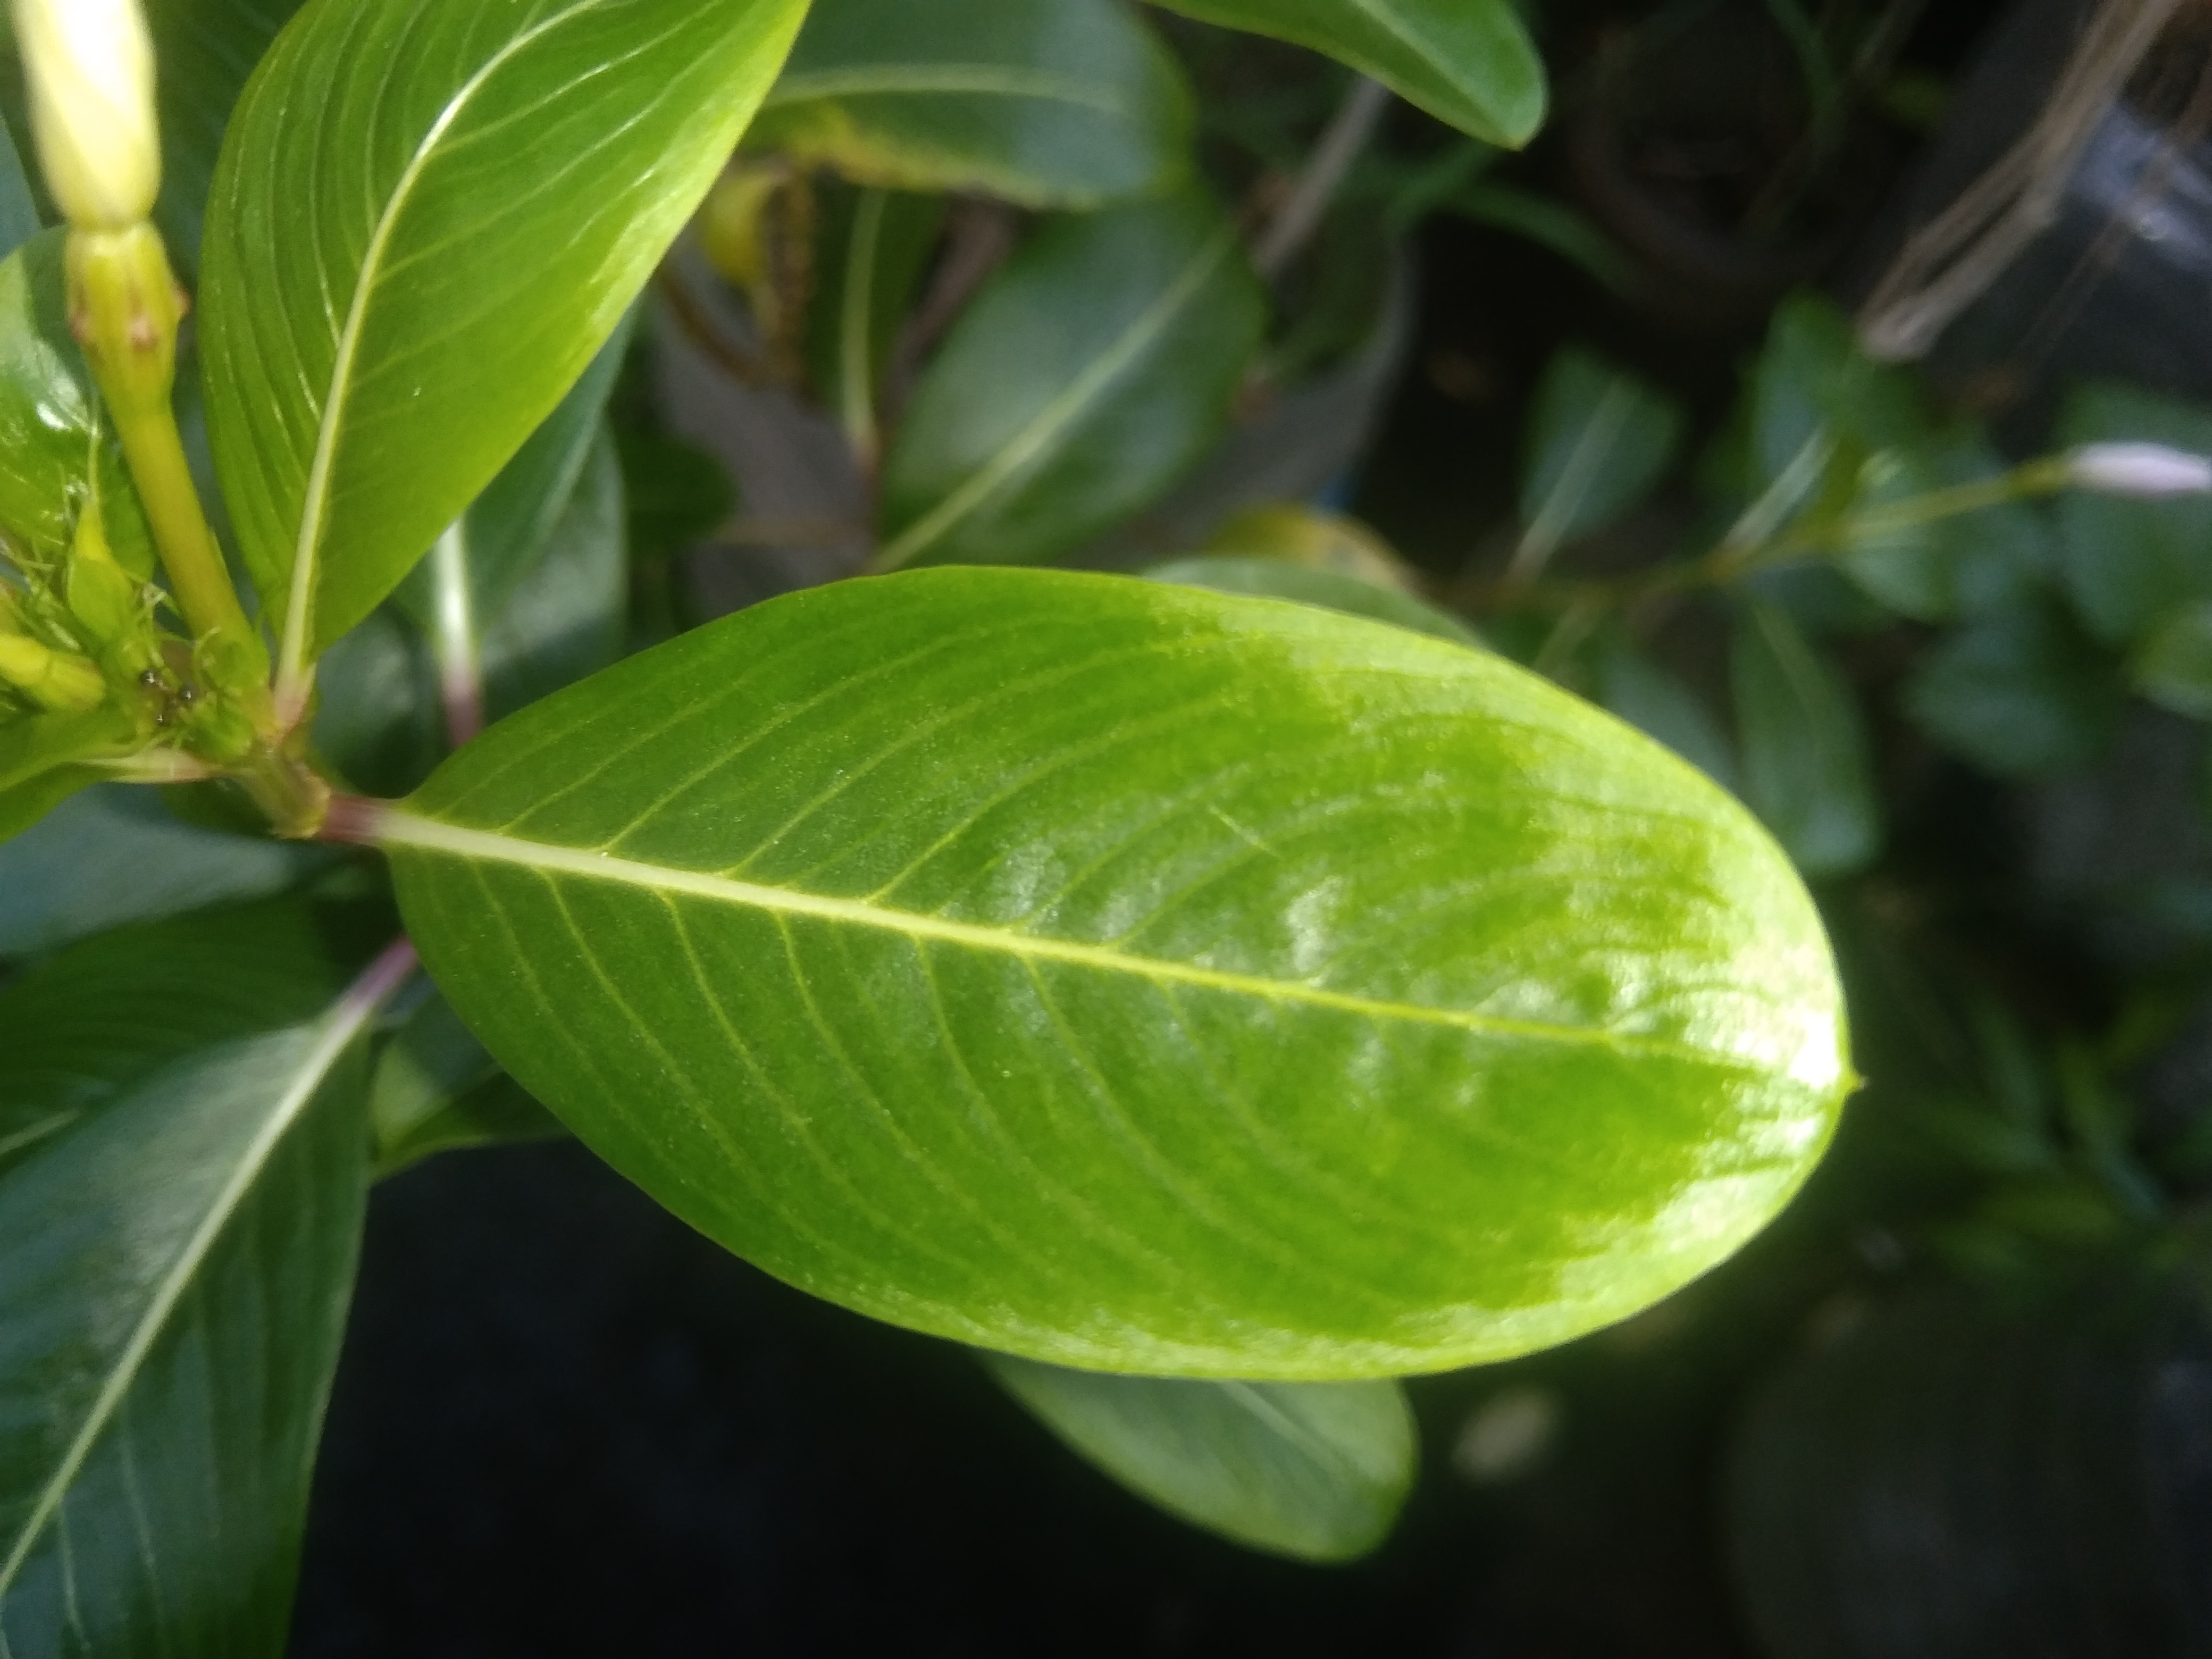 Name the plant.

rose periwinkle
